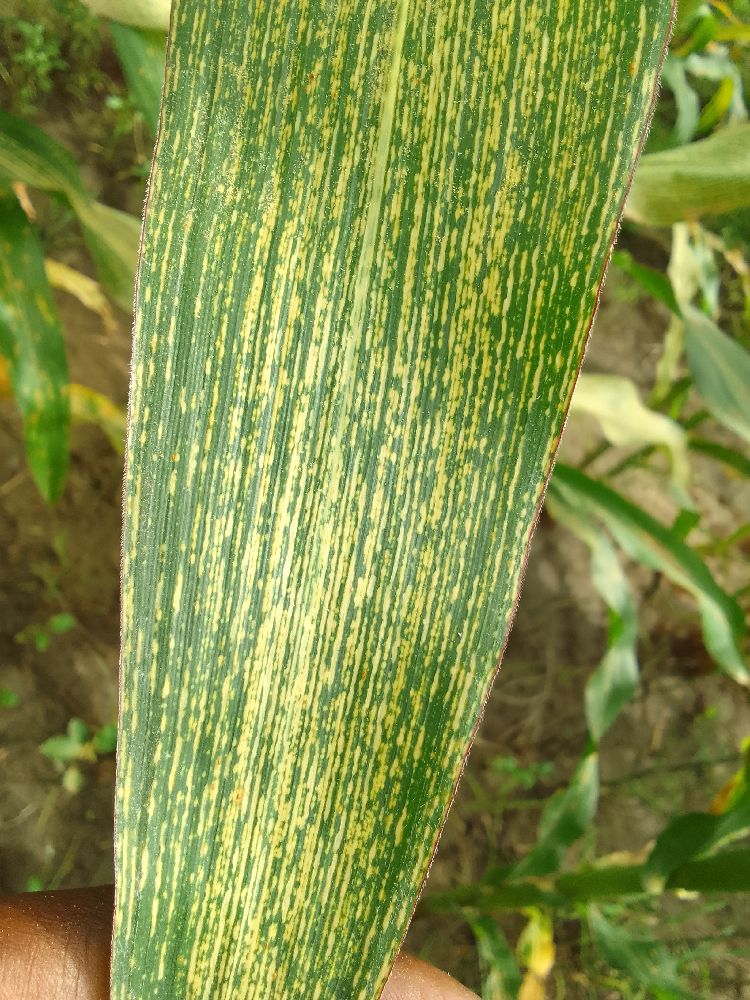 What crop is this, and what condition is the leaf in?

maize, maize streak virus
